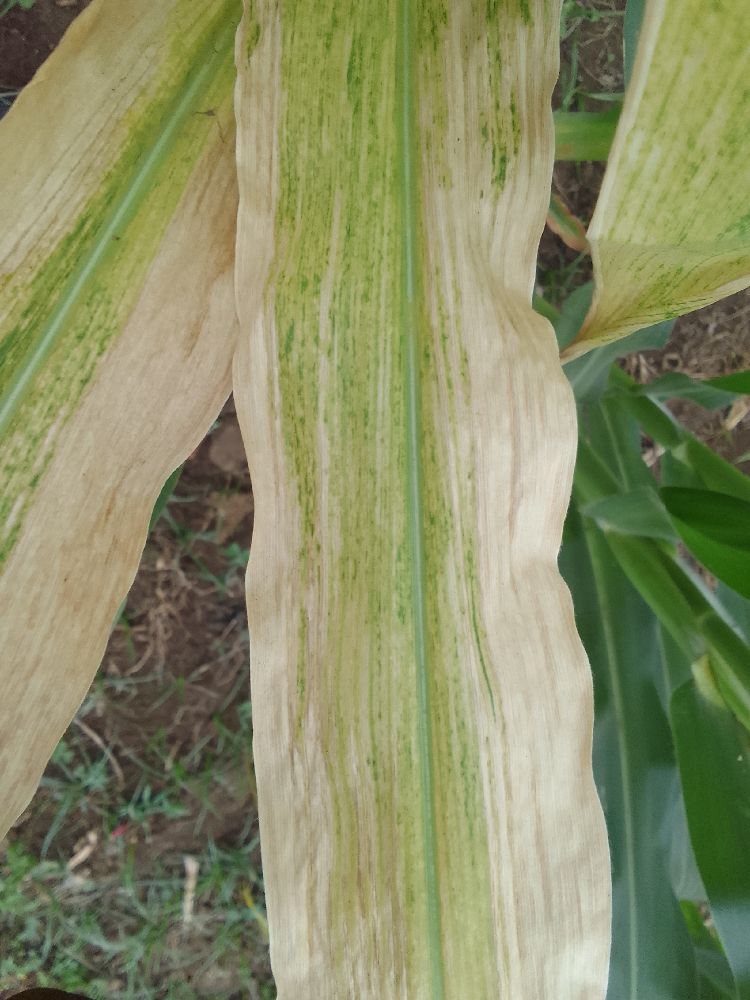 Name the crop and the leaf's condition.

maize, maize lethal necrosis
